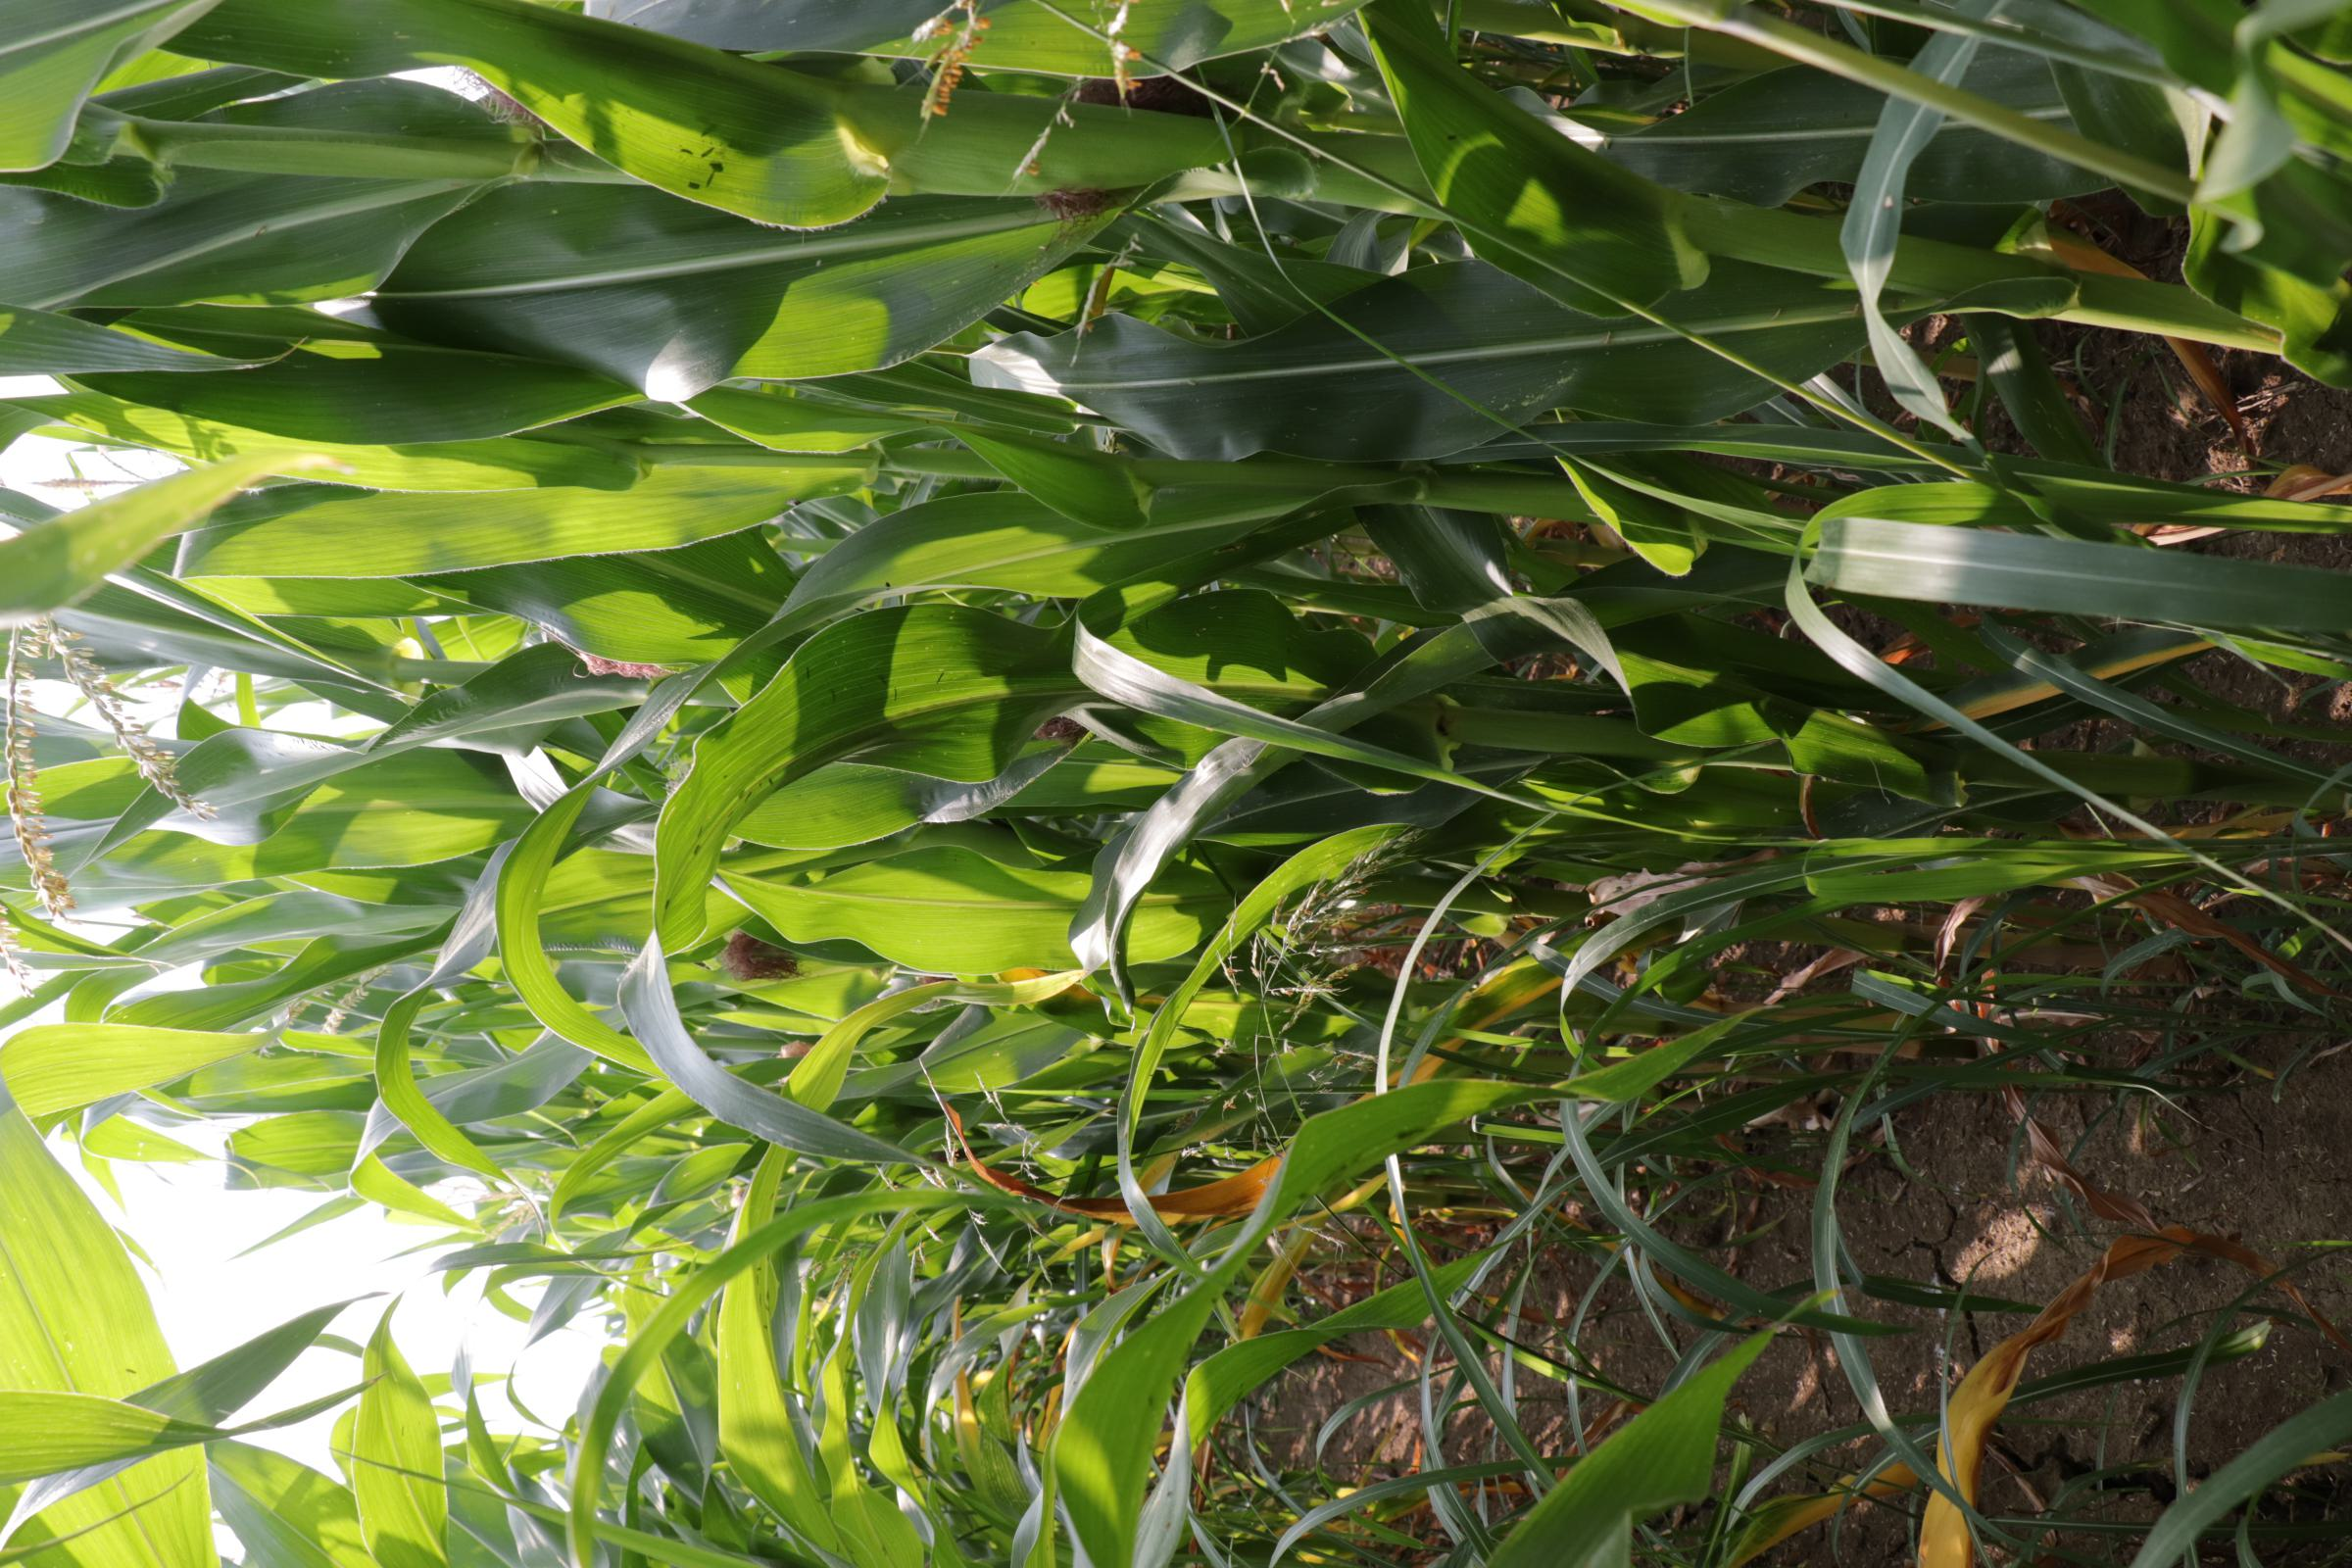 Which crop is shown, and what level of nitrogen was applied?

maize, full nitrogen fertilisation
